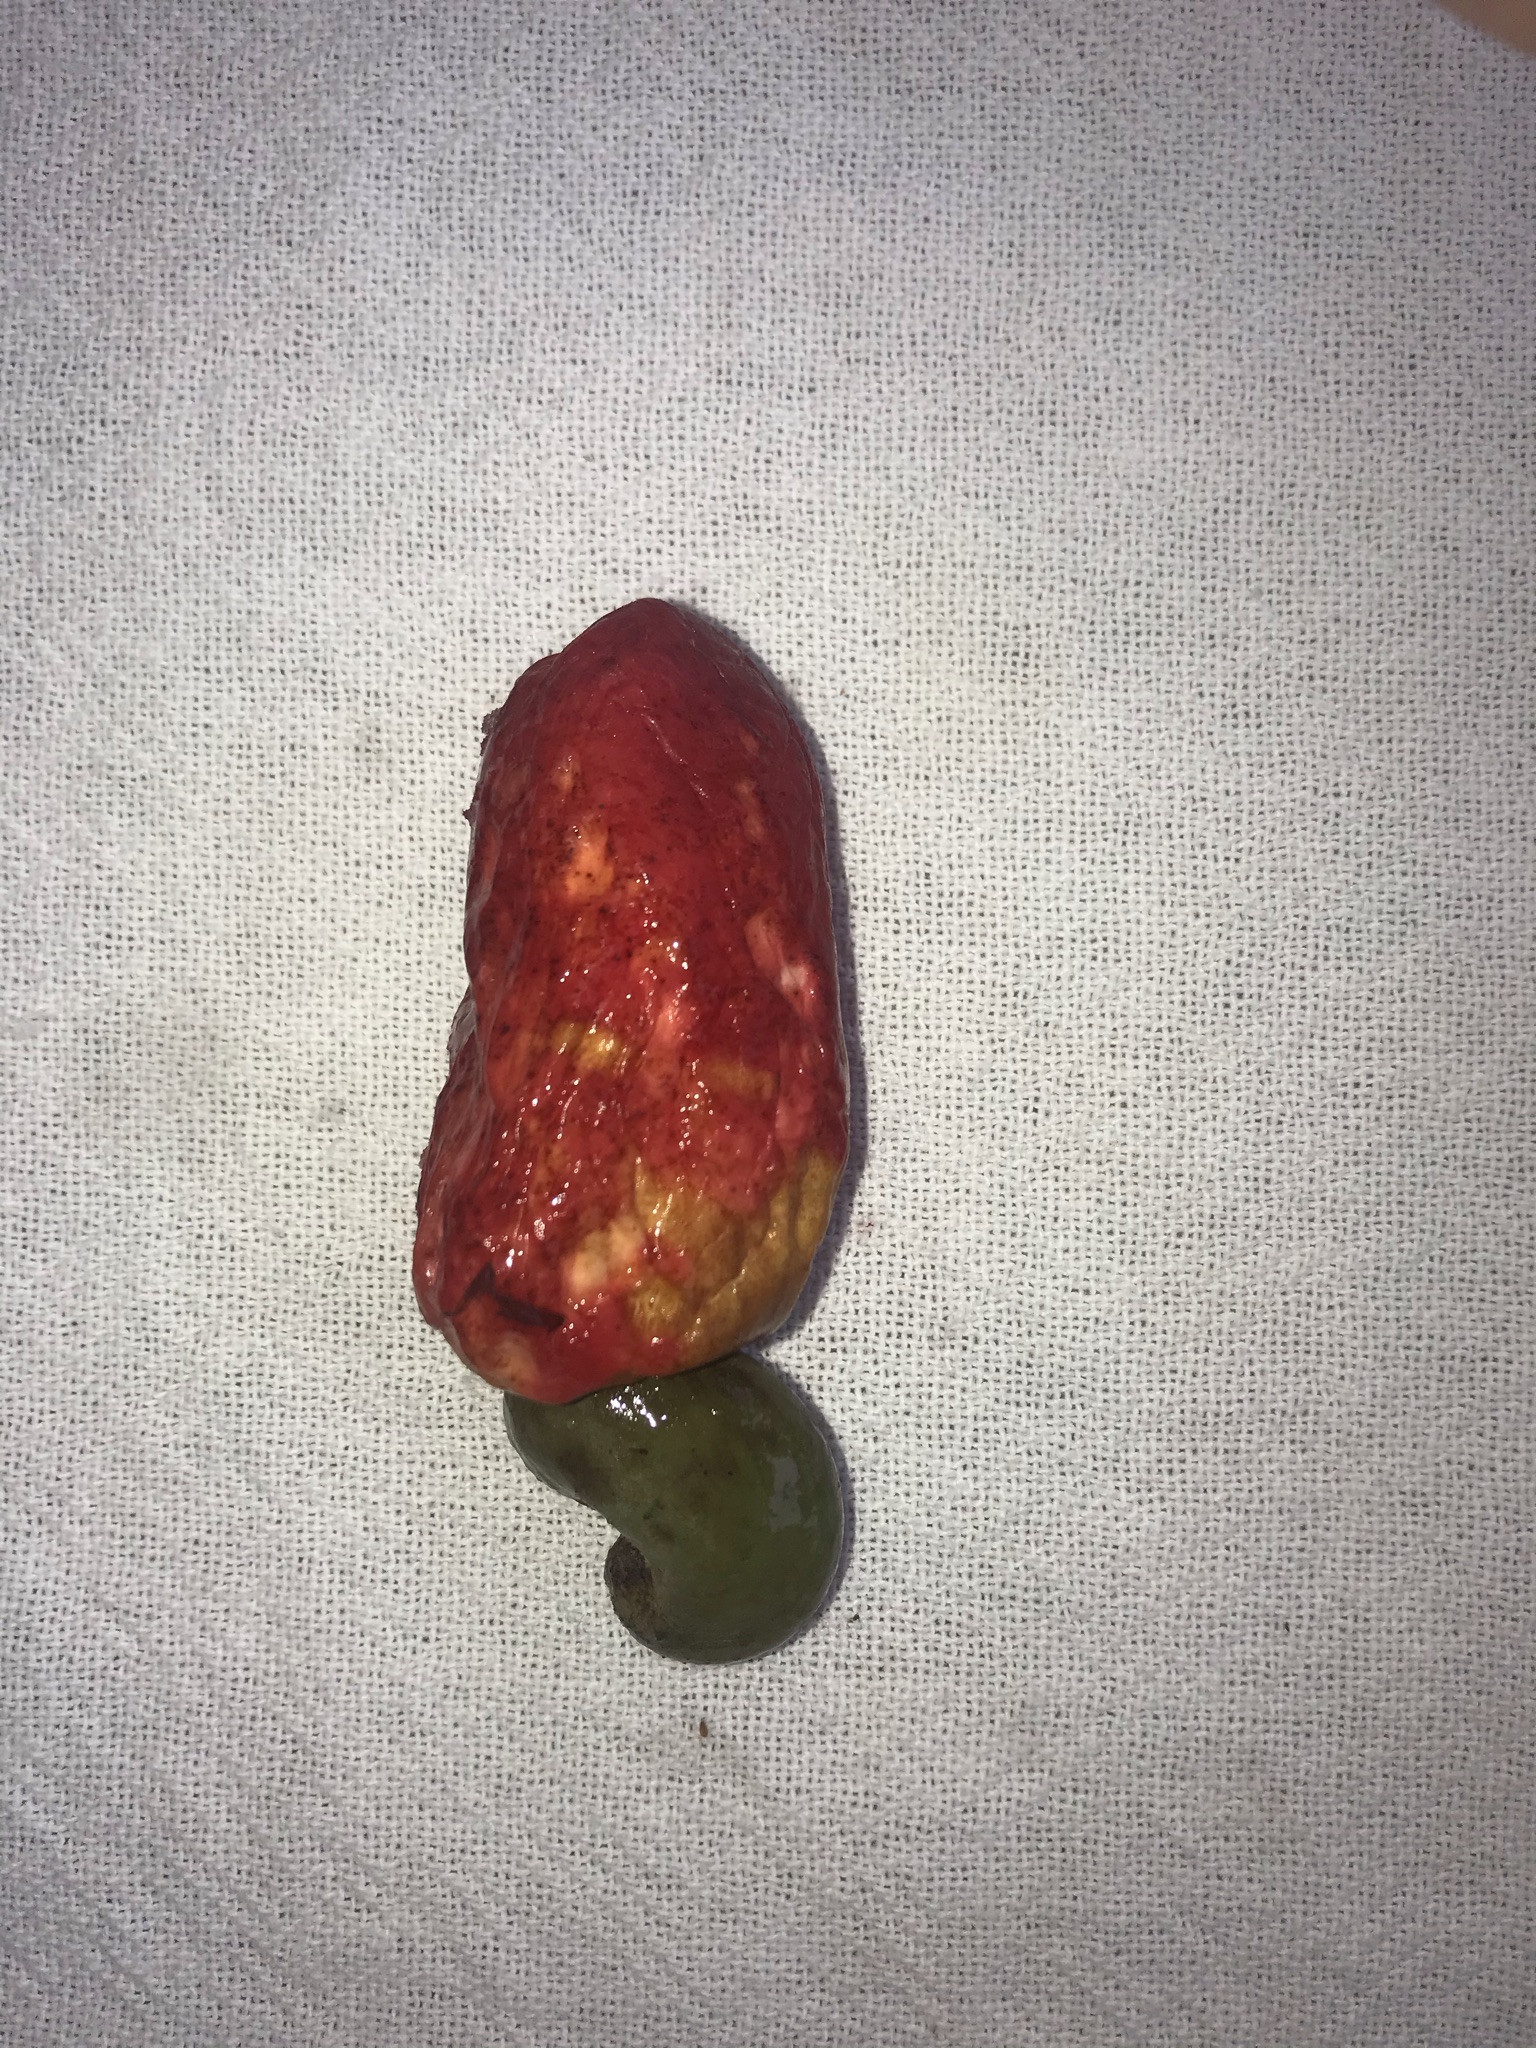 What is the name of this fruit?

caju vermelho
